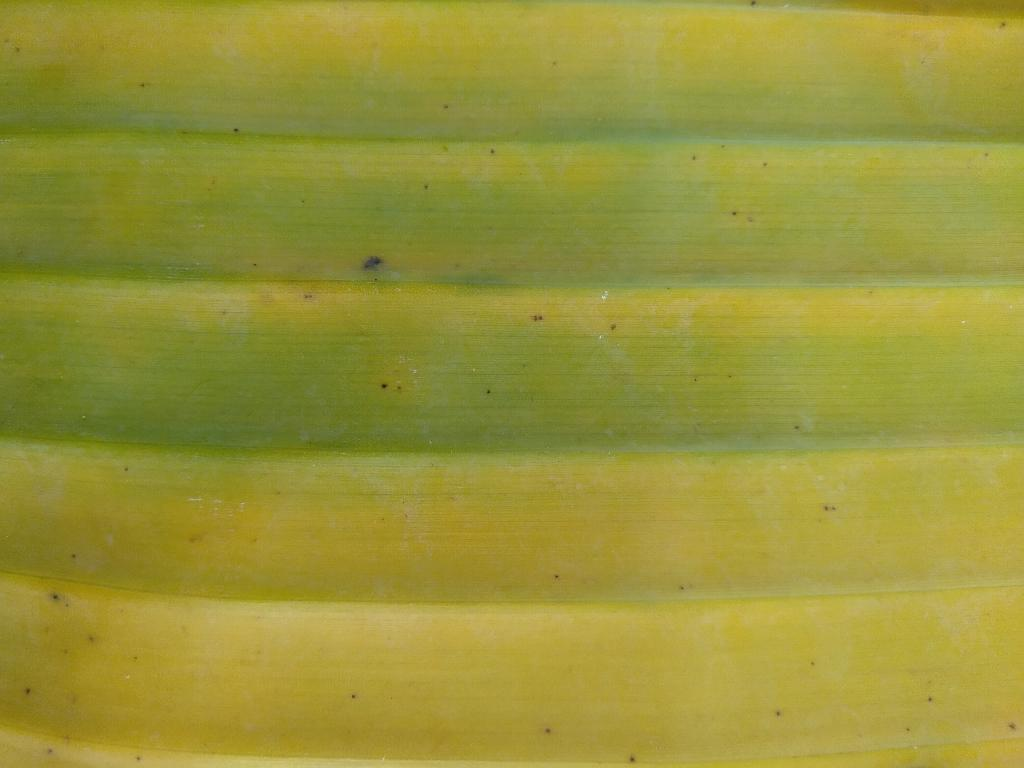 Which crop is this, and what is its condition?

banana, fusarium wilt race 1
